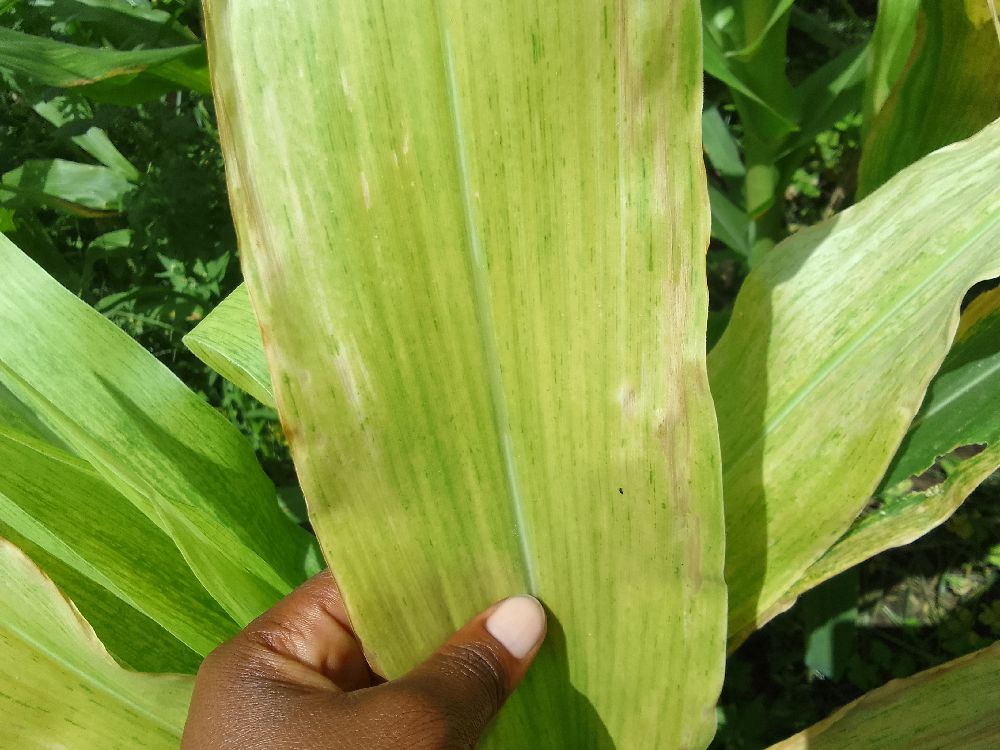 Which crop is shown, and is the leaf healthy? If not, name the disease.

maize, maize lethal necrosis
